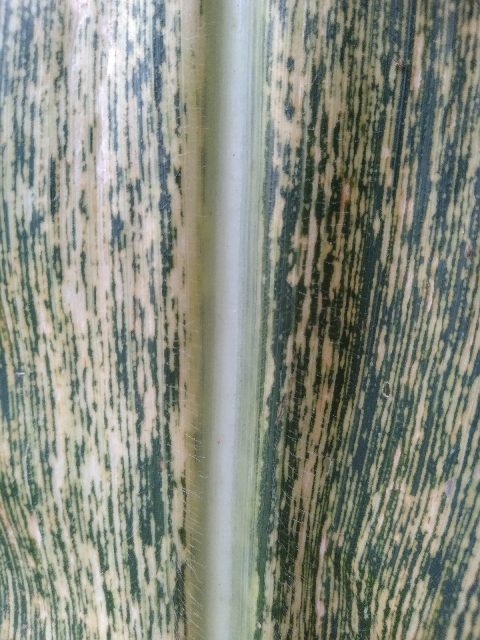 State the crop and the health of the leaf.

maize, maize streak virus
